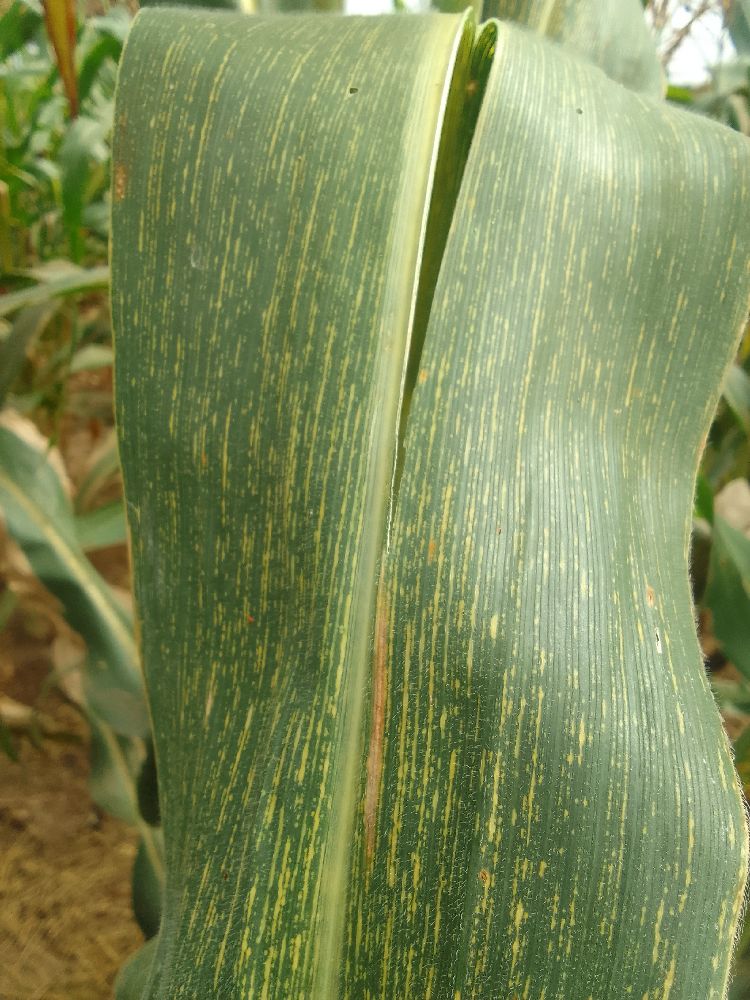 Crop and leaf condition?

maize, maize streak virus
